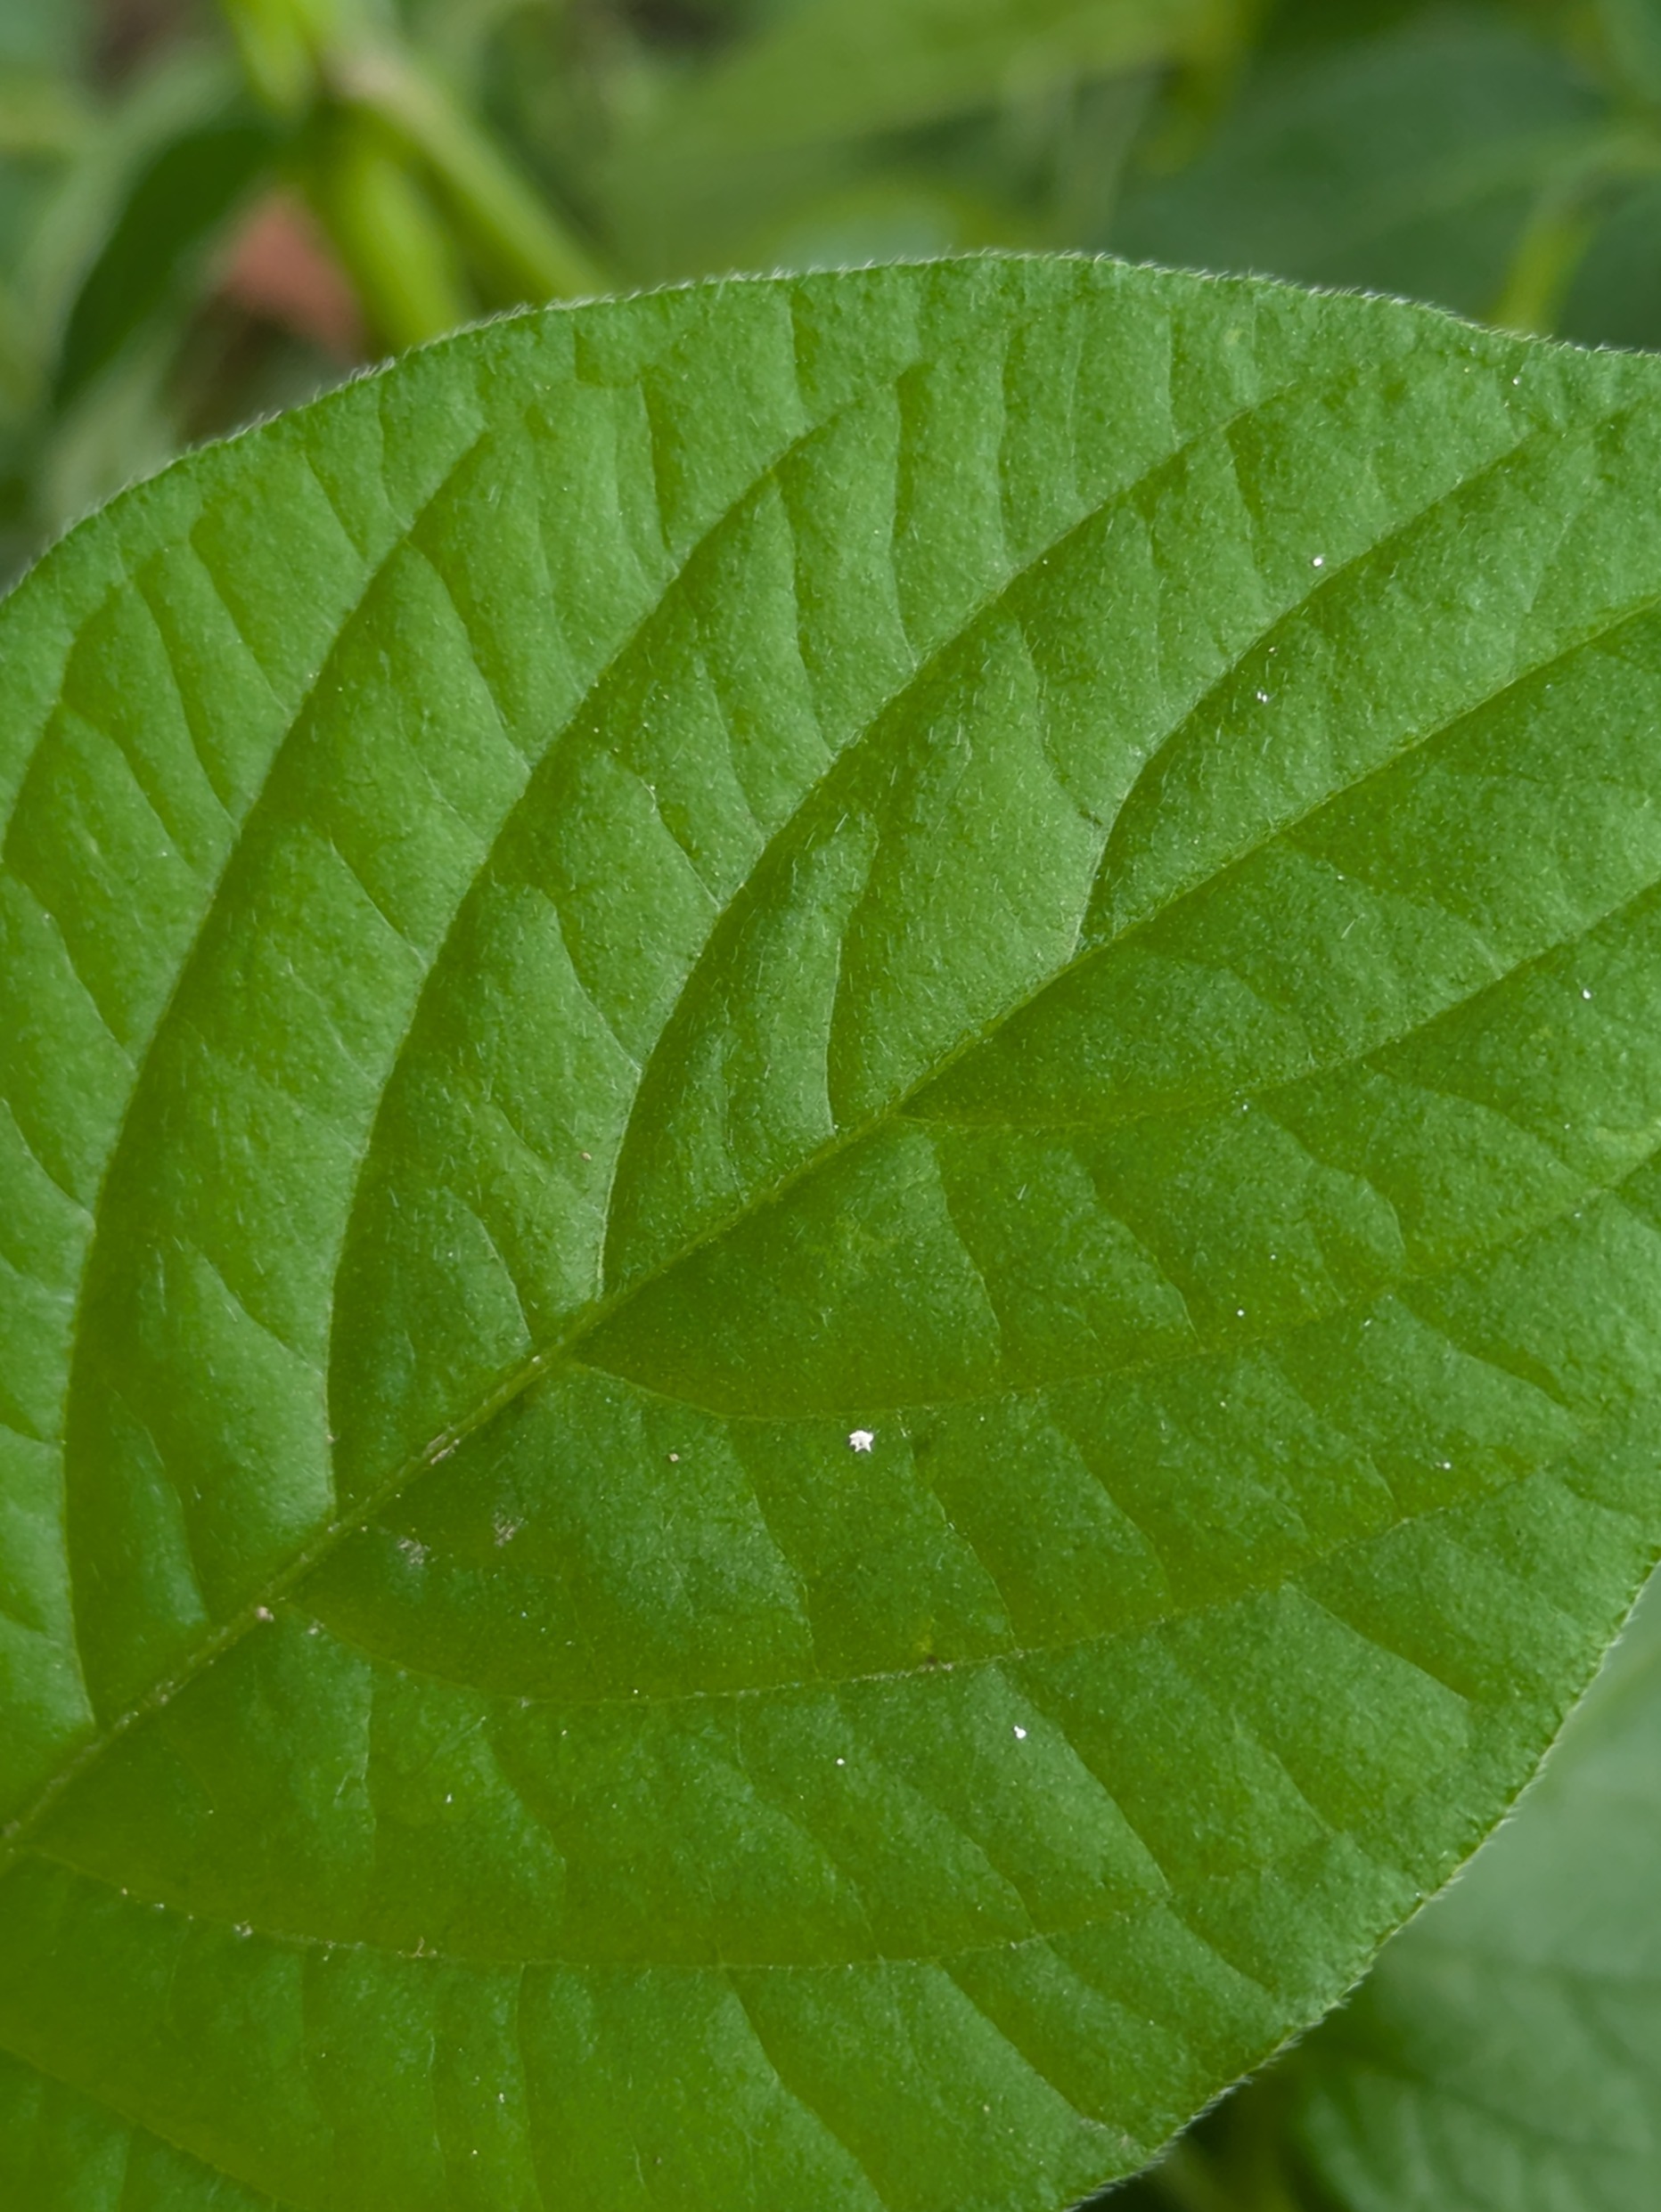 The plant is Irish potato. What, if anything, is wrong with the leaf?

healthy
